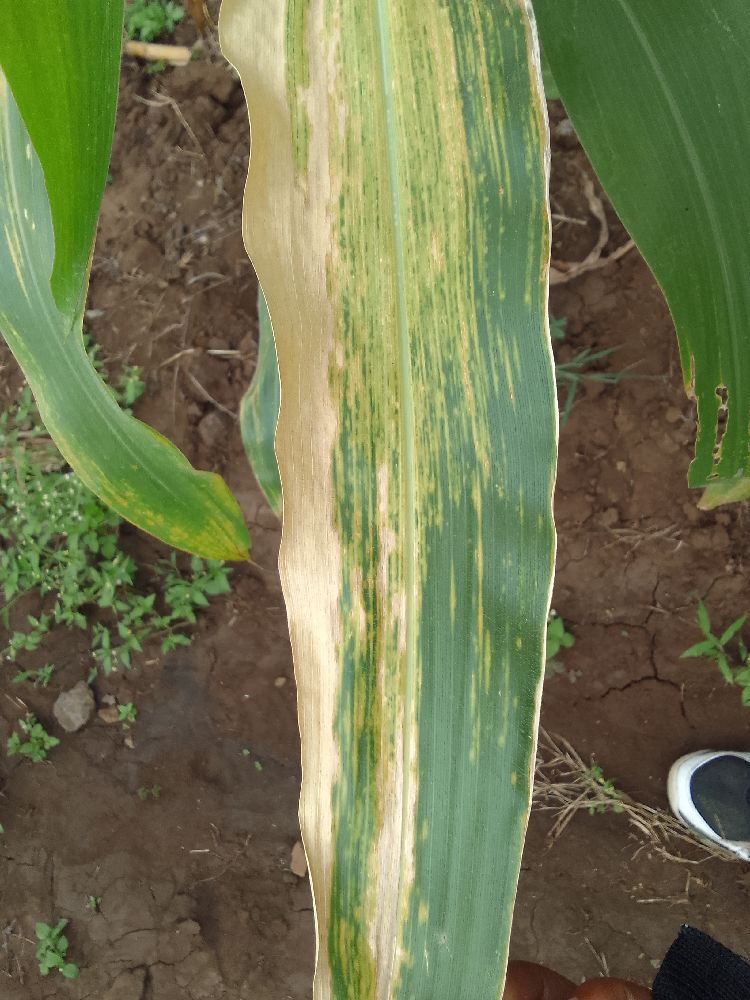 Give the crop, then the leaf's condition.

maize, maize lethal necrosis
